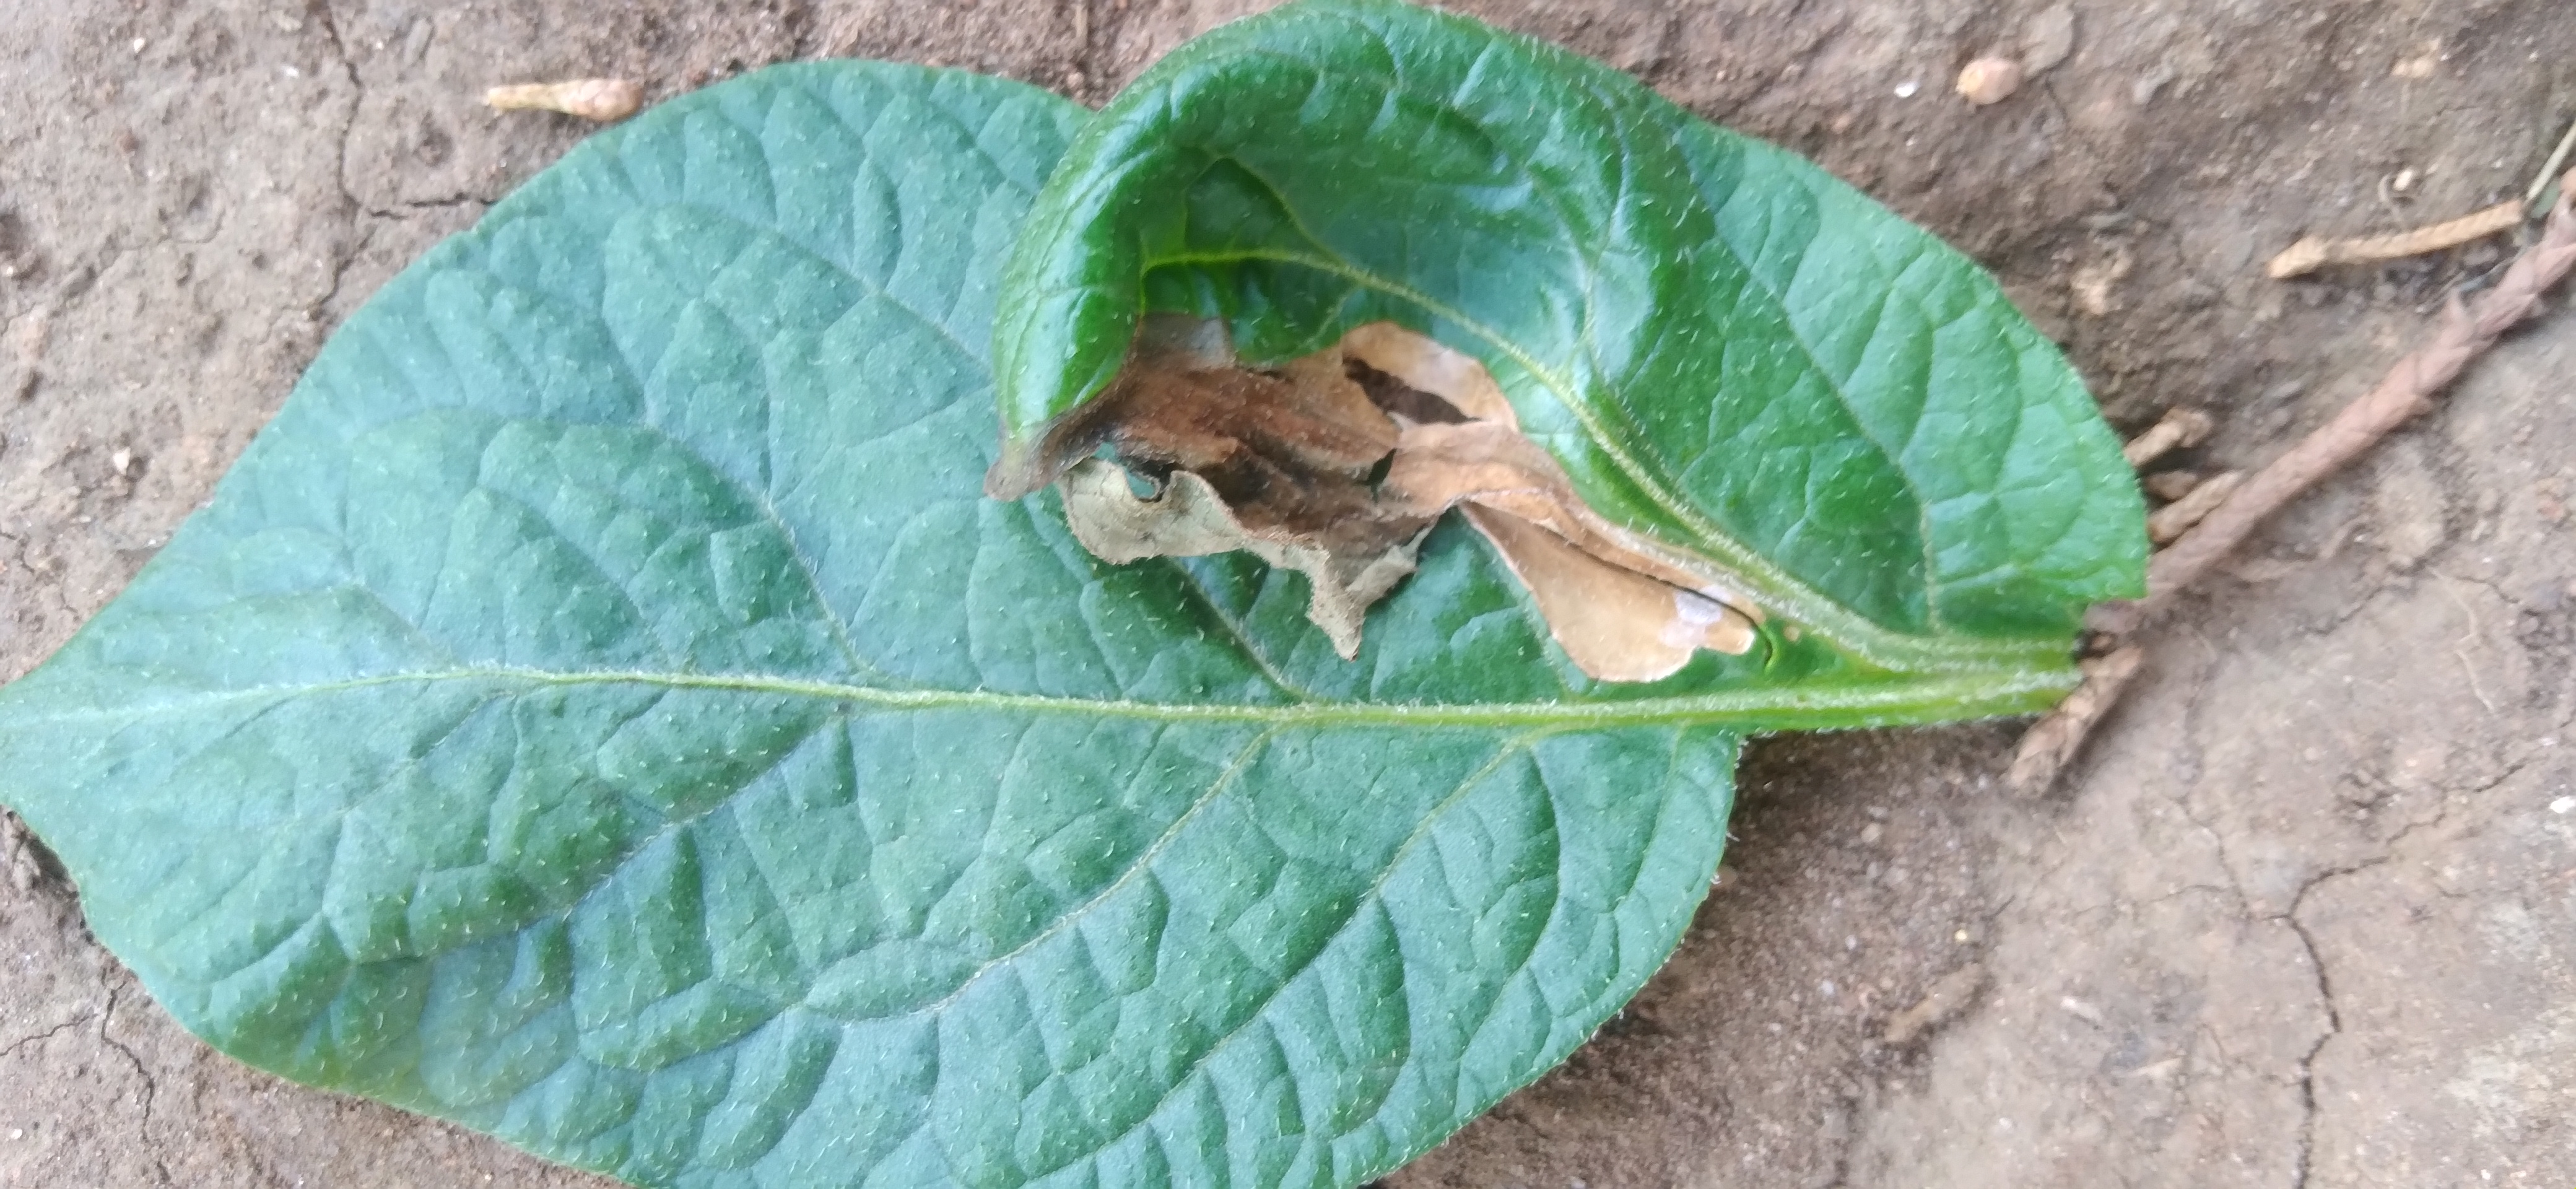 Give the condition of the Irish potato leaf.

early blight
